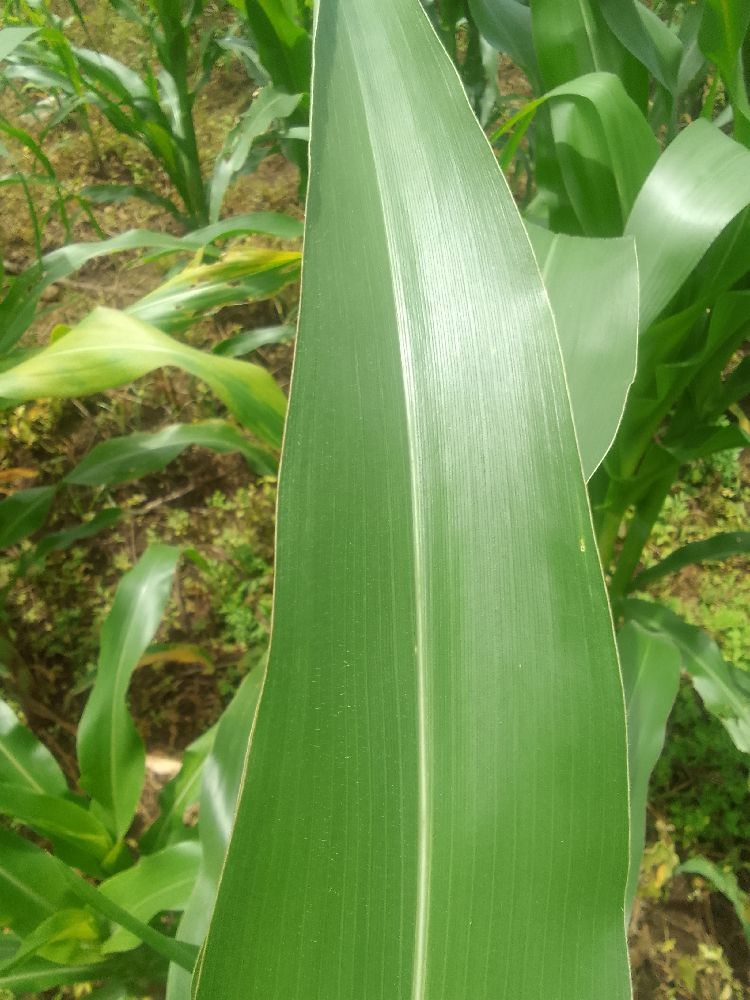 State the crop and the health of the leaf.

maize, healthy
